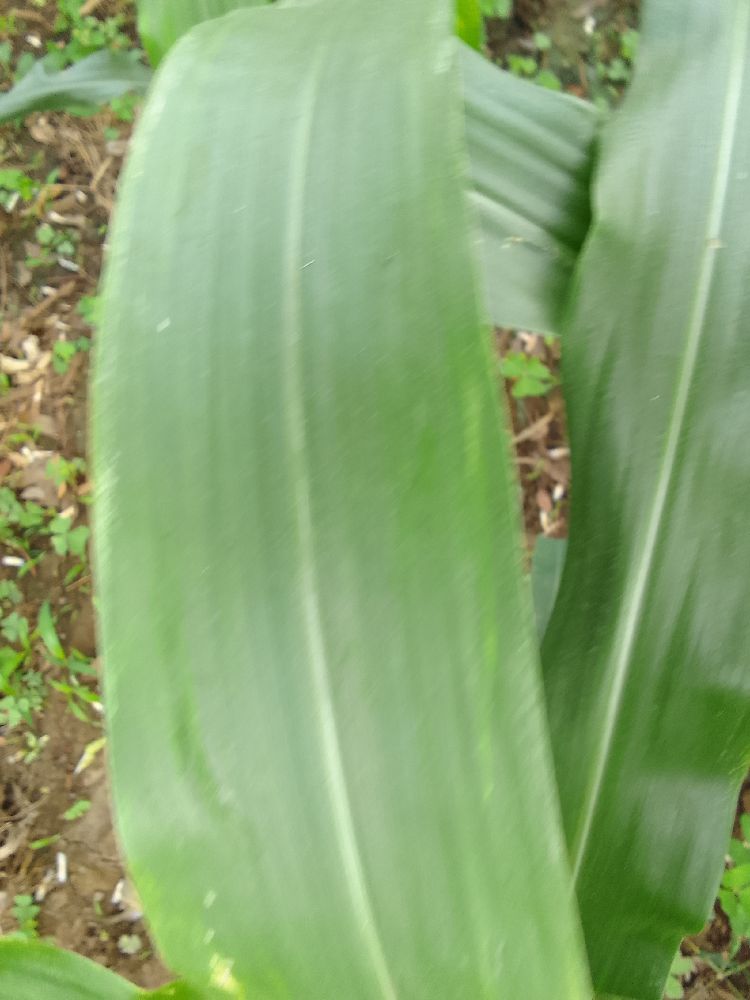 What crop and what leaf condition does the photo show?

maize, healthy
